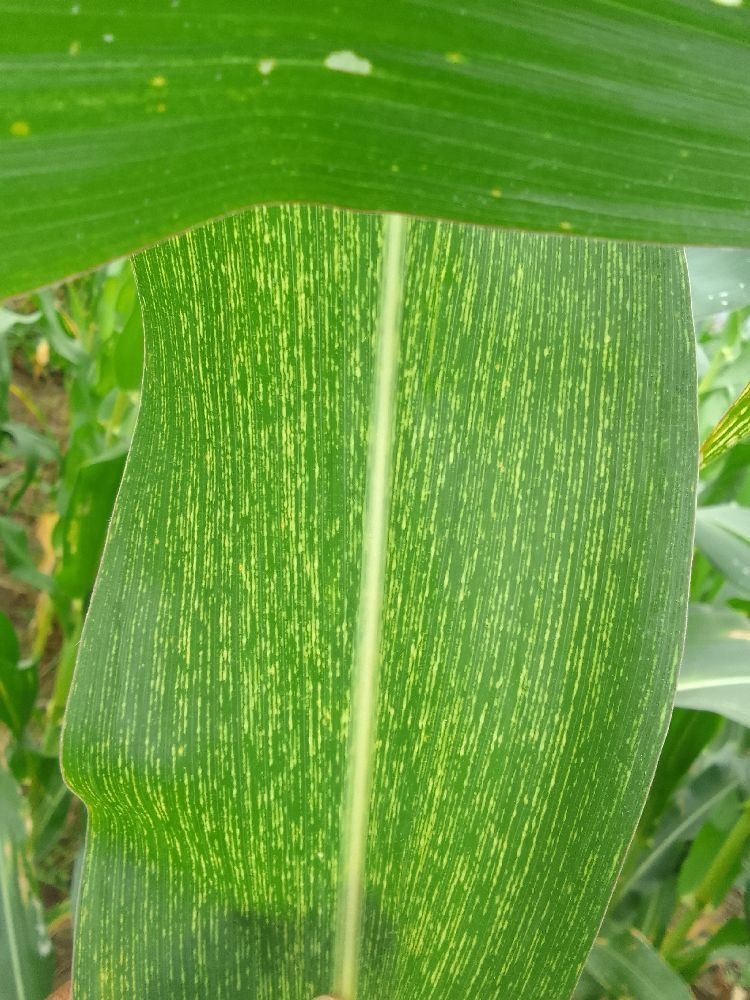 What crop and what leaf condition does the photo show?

maize, maize streak virus
